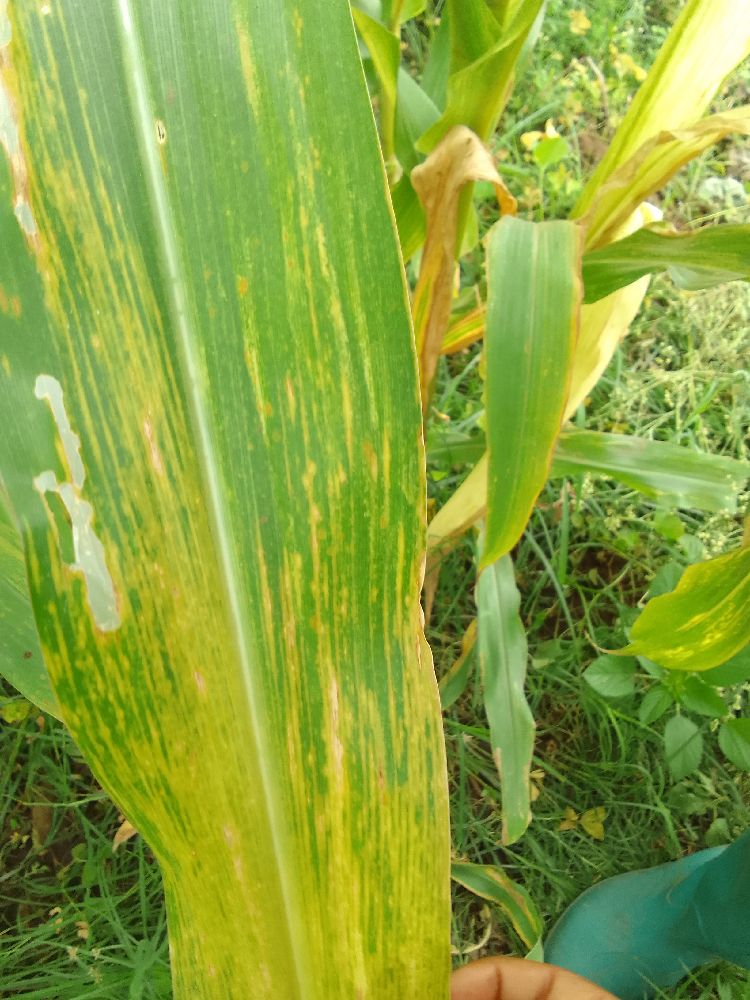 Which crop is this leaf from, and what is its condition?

maize, maize lethal necrosis
